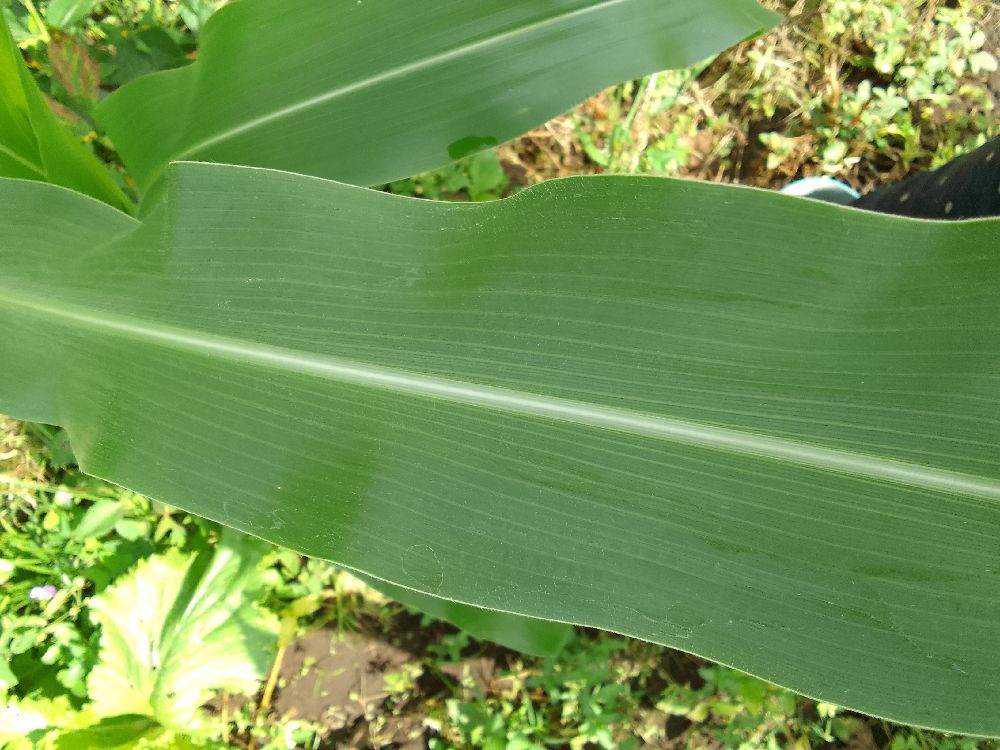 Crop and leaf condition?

maize, healthy
